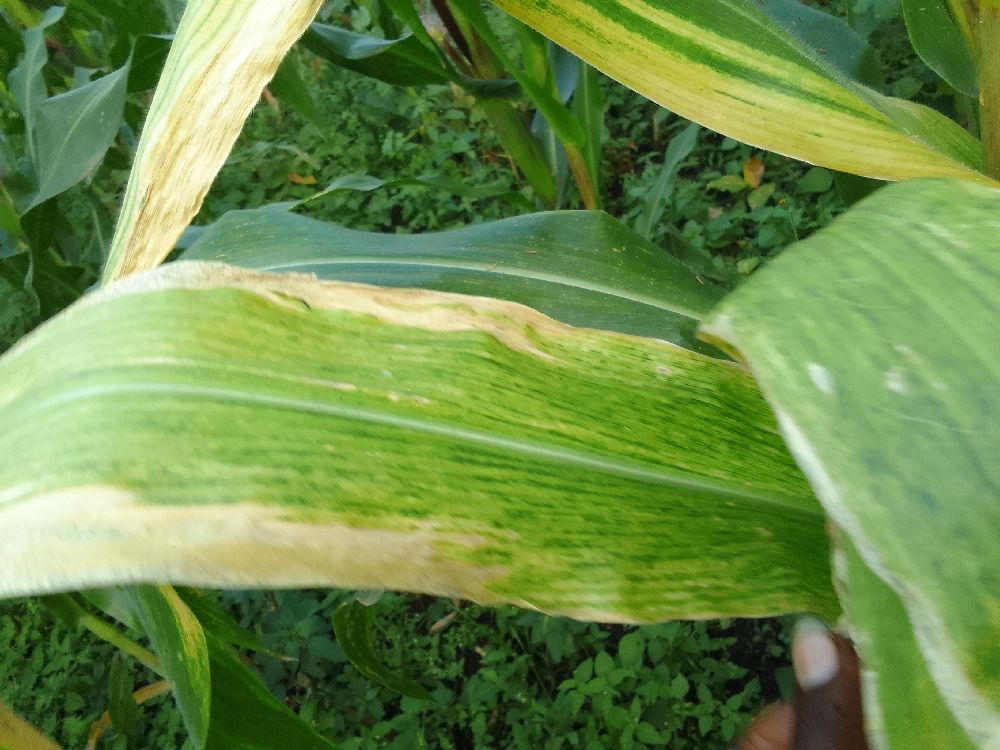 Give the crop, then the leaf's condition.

maize, maize lethal necrosis
